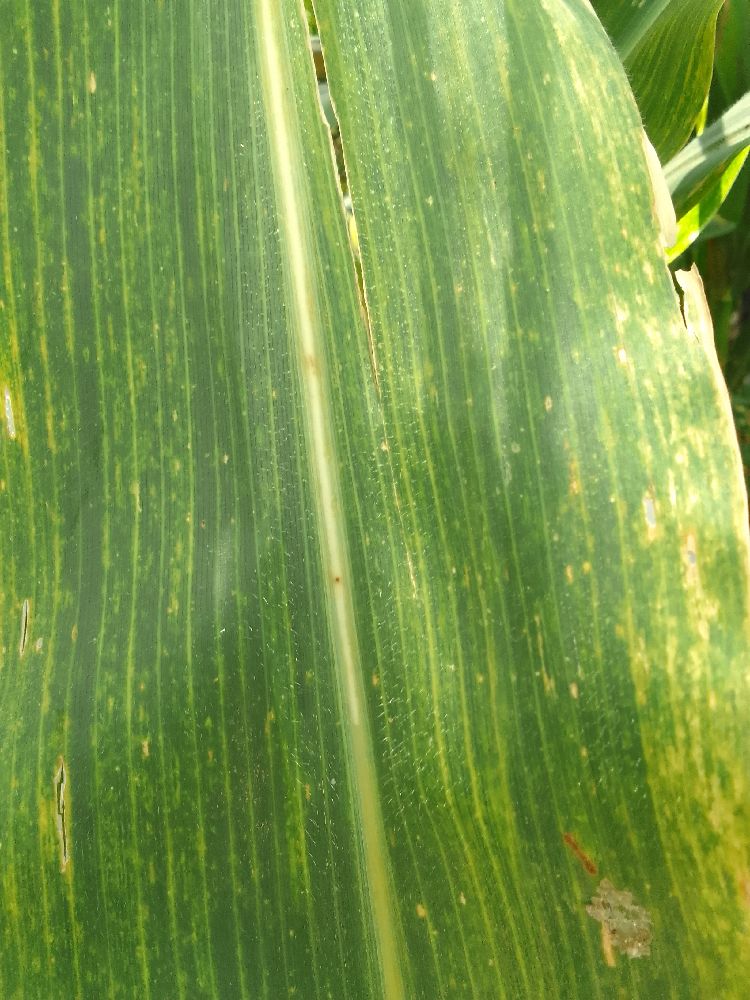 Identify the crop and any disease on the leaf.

maize, maize lethal necrosis
